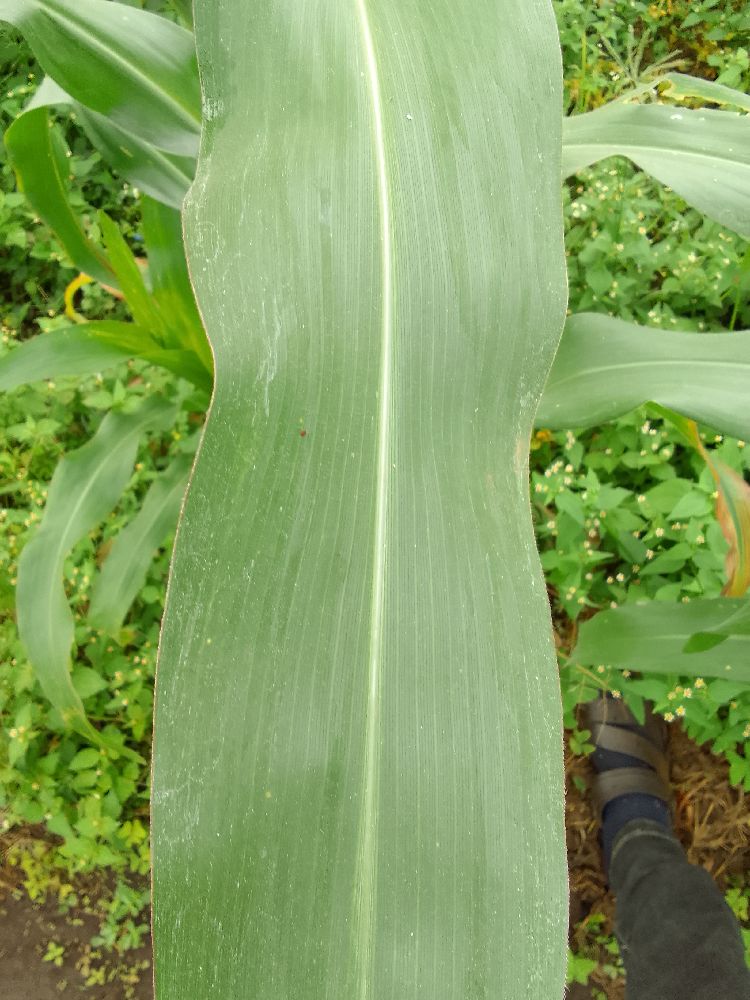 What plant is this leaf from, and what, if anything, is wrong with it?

maize, healthy
